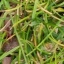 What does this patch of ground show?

grass
